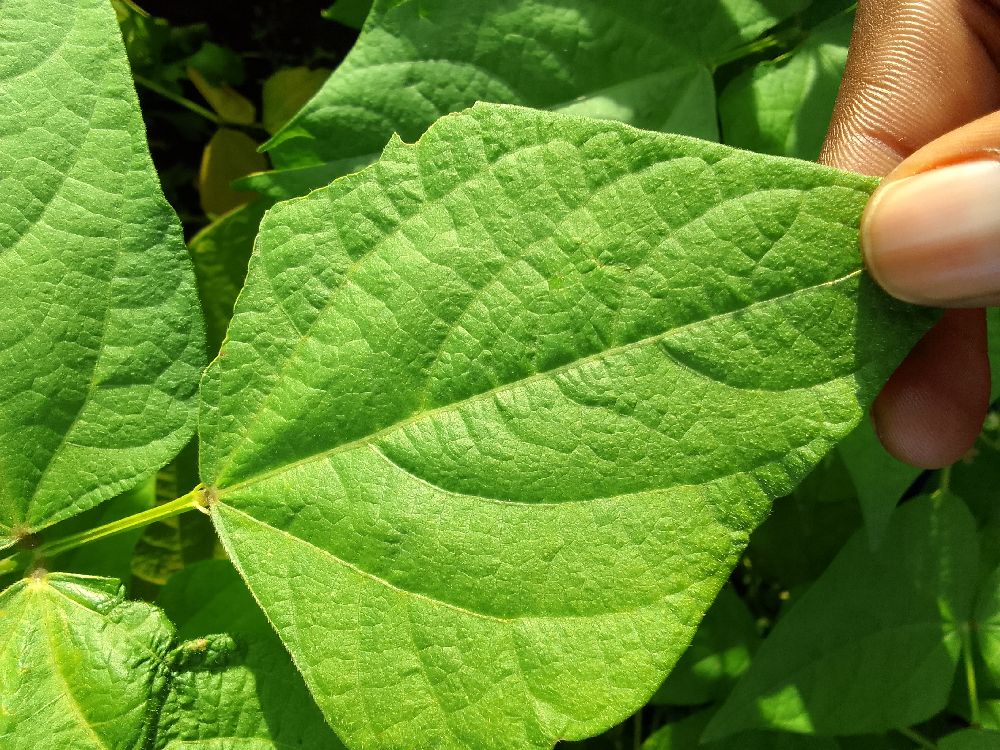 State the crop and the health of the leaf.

common bean, healthy
